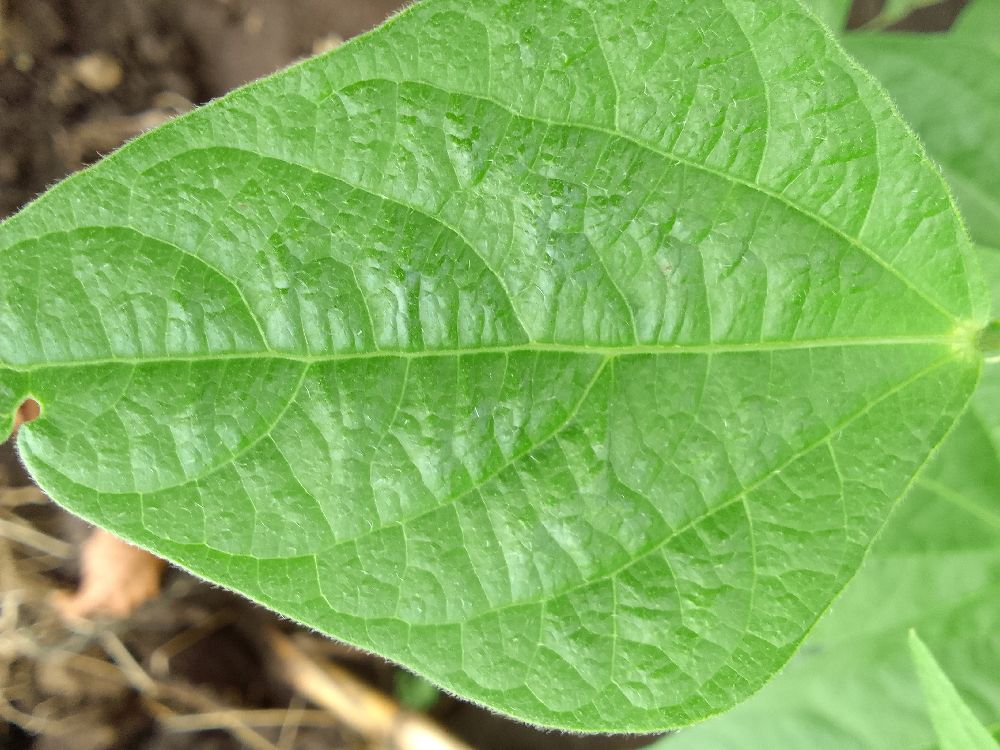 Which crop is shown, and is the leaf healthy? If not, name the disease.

common bean, healthy
